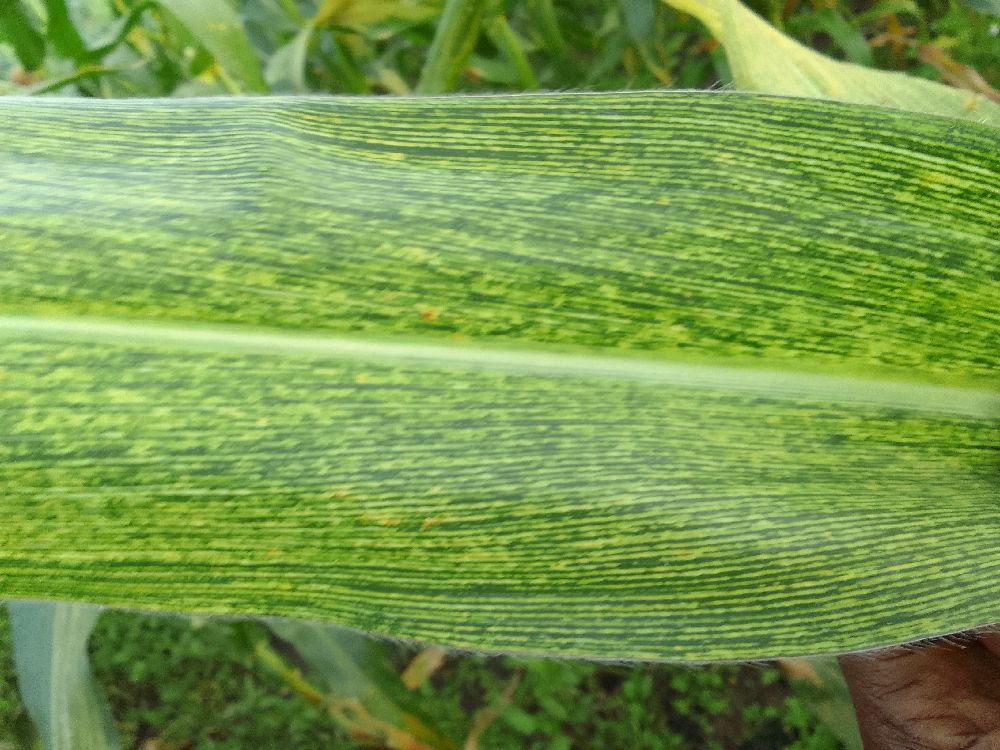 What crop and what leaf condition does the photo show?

maize, maize streak virus
